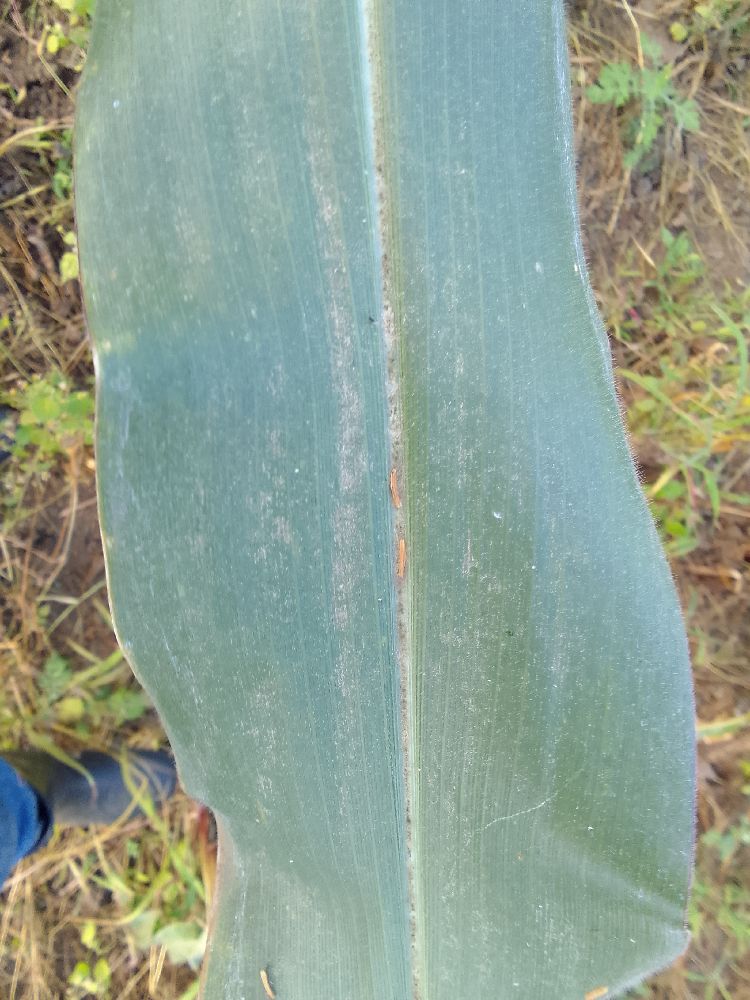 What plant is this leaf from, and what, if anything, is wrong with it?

maize, healthy
